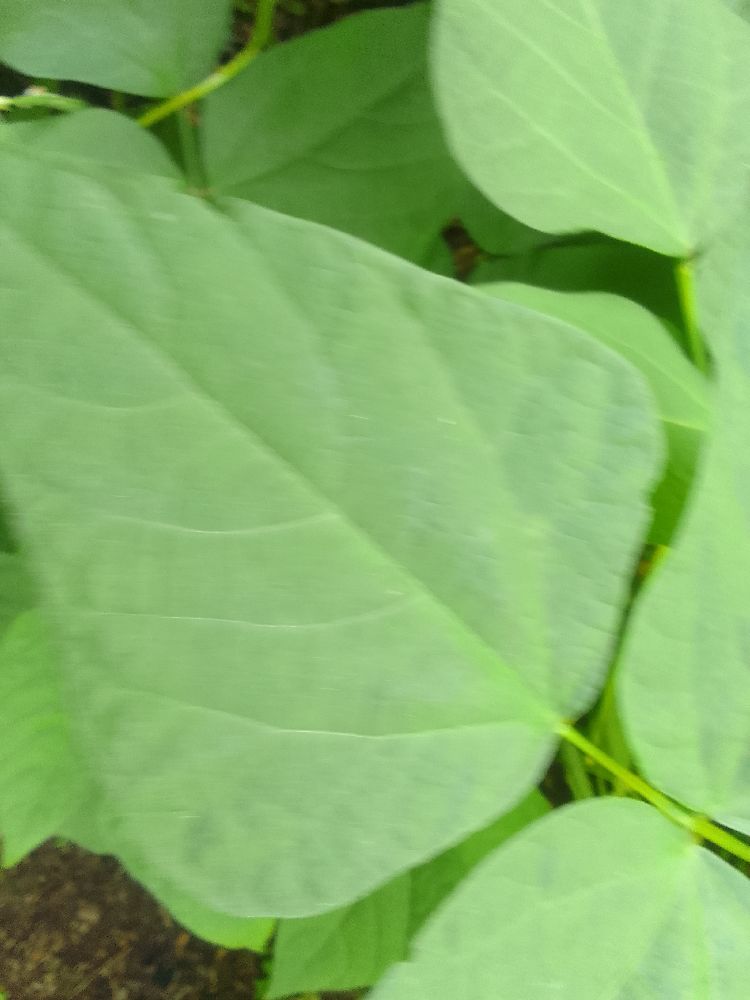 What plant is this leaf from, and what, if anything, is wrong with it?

common bean, healthy
